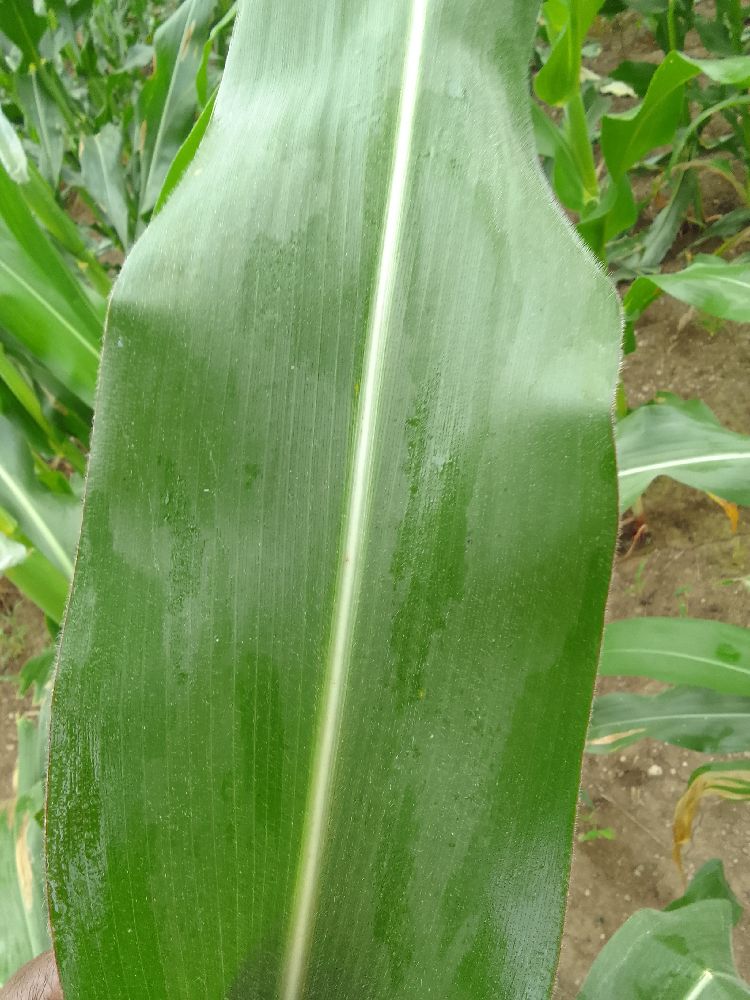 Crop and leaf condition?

maize, healthy
